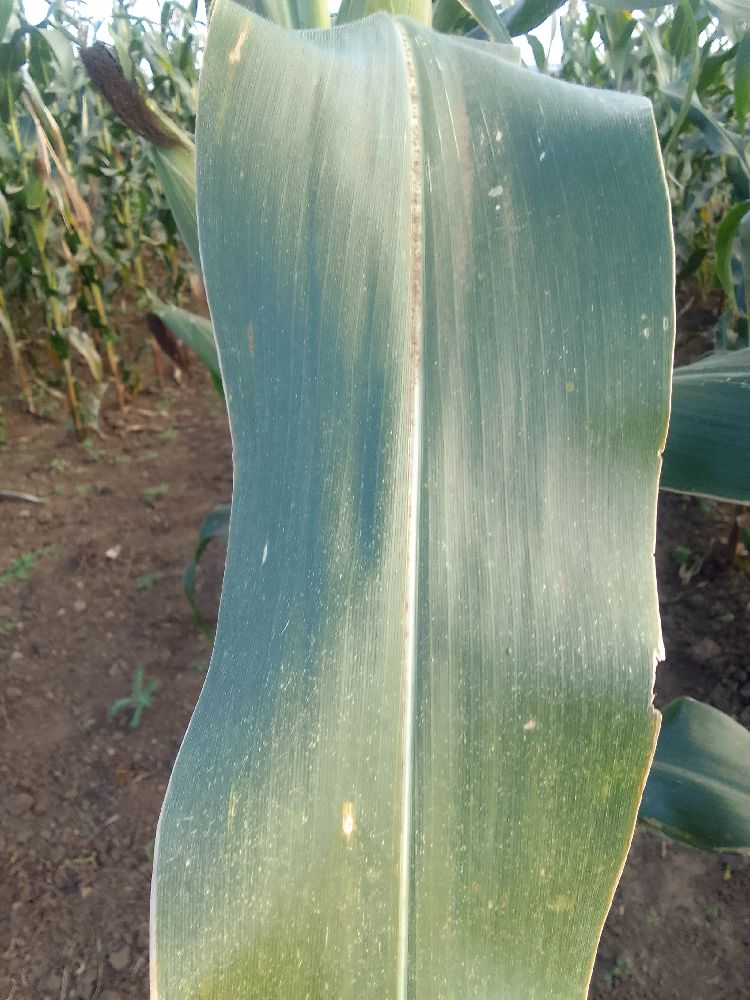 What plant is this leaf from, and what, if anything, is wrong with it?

maize, healthy
